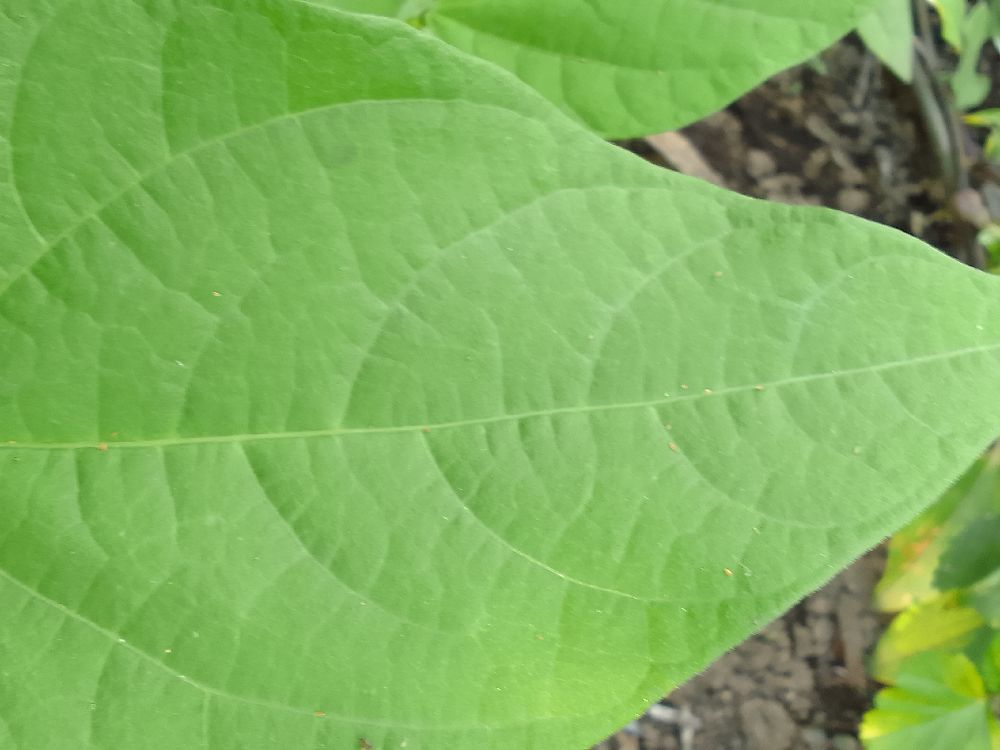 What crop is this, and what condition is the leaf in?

common bean, healthy
